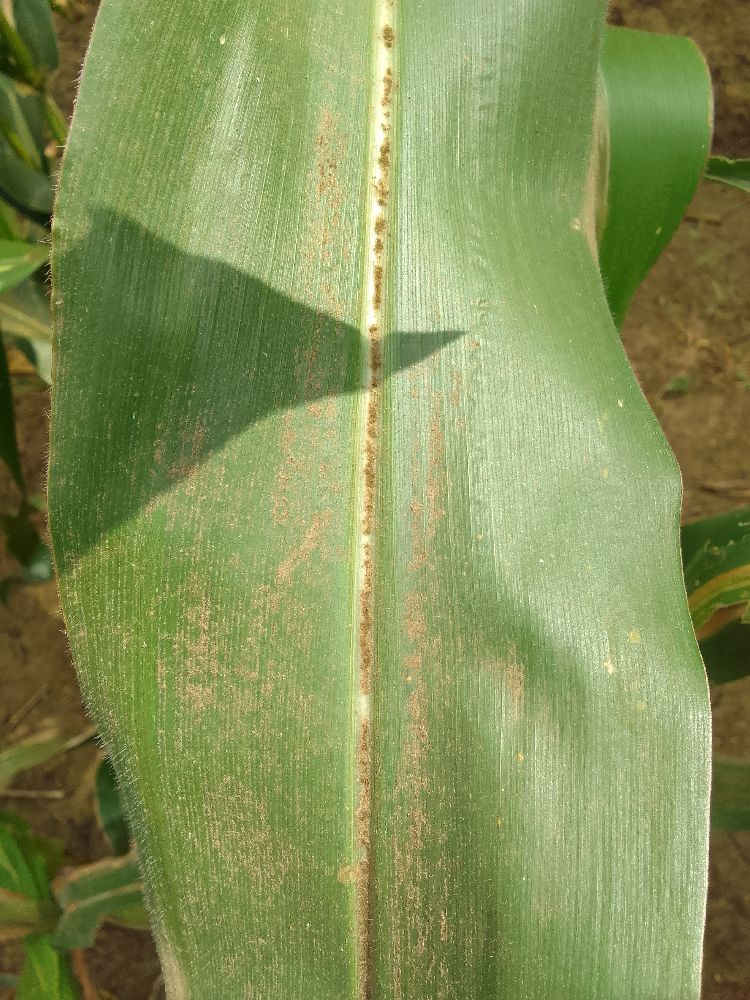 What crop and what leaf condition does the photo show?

maize, healthy
